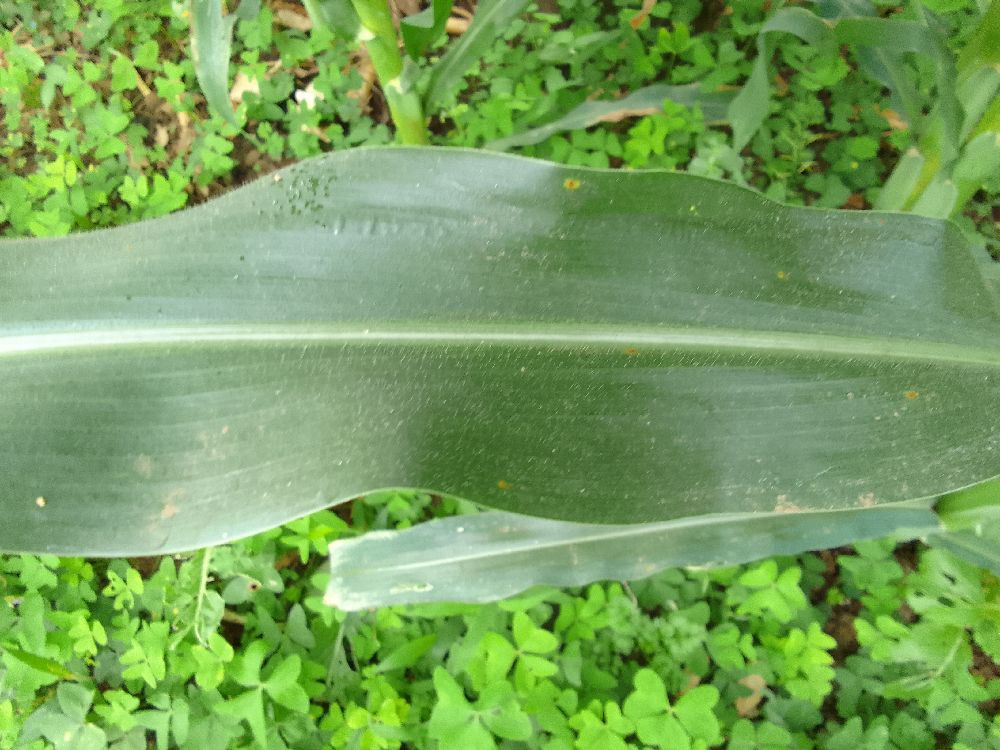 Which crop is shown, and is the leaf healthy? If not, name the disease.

maize, healthy
